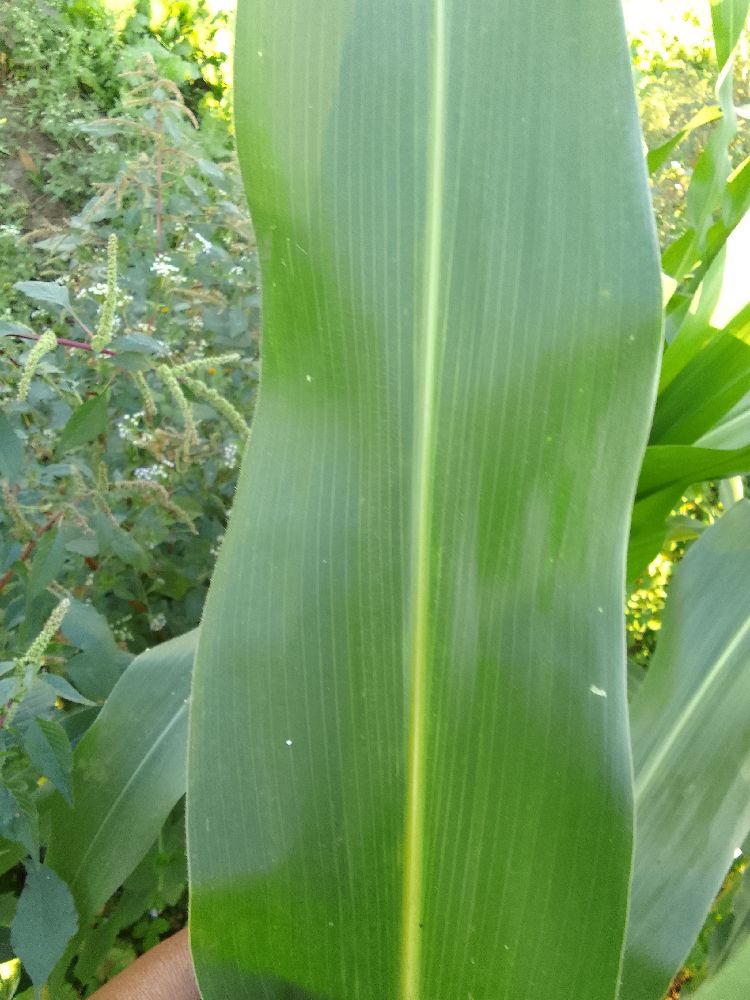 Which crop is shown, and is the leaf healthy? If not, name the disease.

maize, healthy
